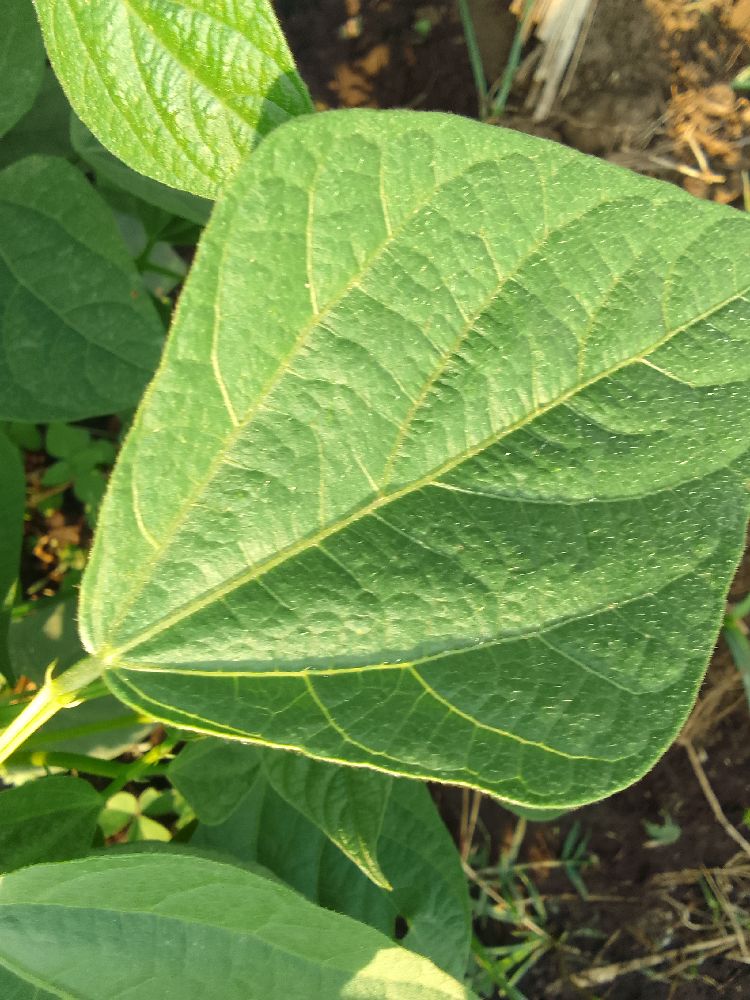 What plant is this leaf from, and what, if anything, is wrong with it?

common bean, healthy
